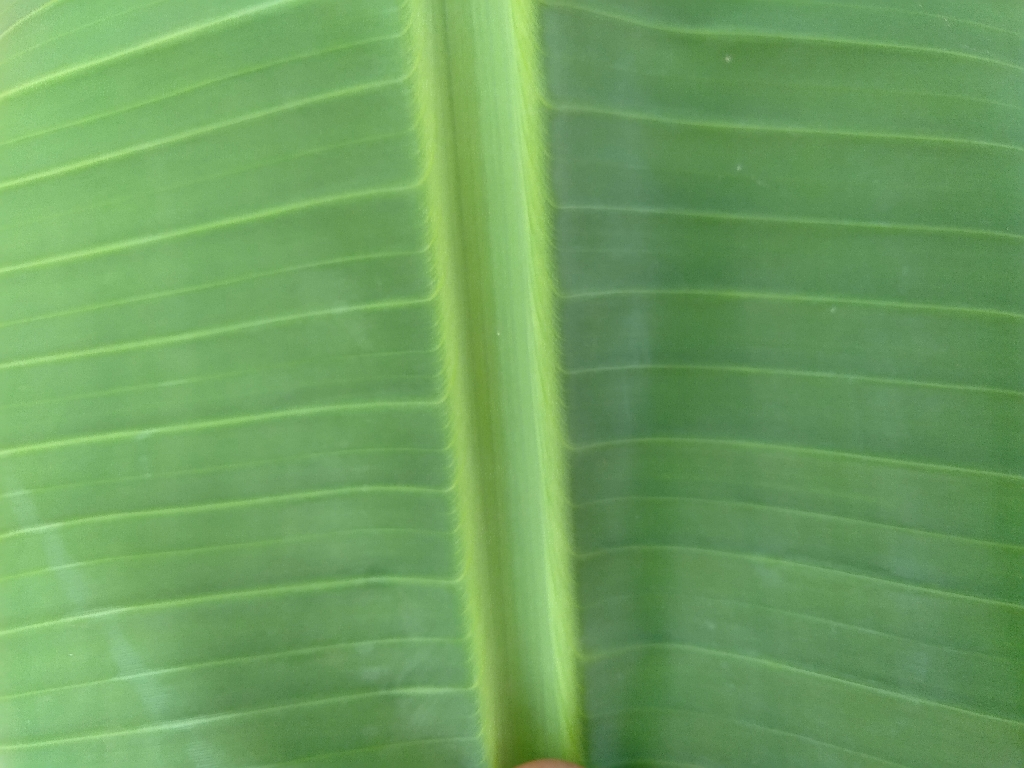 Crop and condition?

banana, healthy
